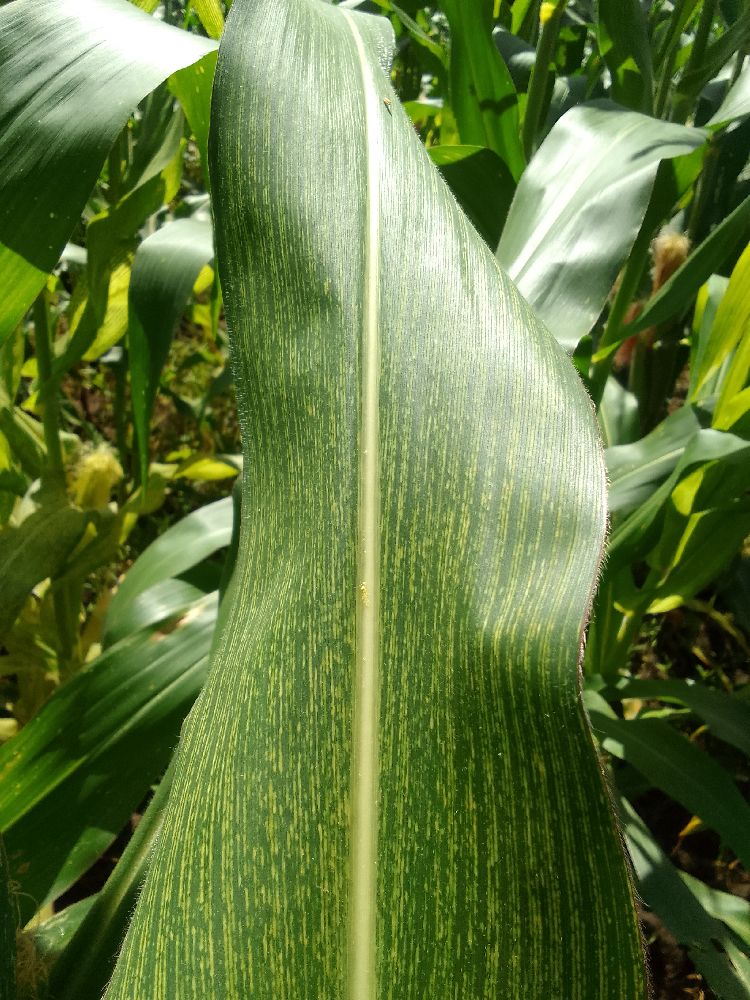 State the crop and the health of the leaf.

maize, maize streak virus
